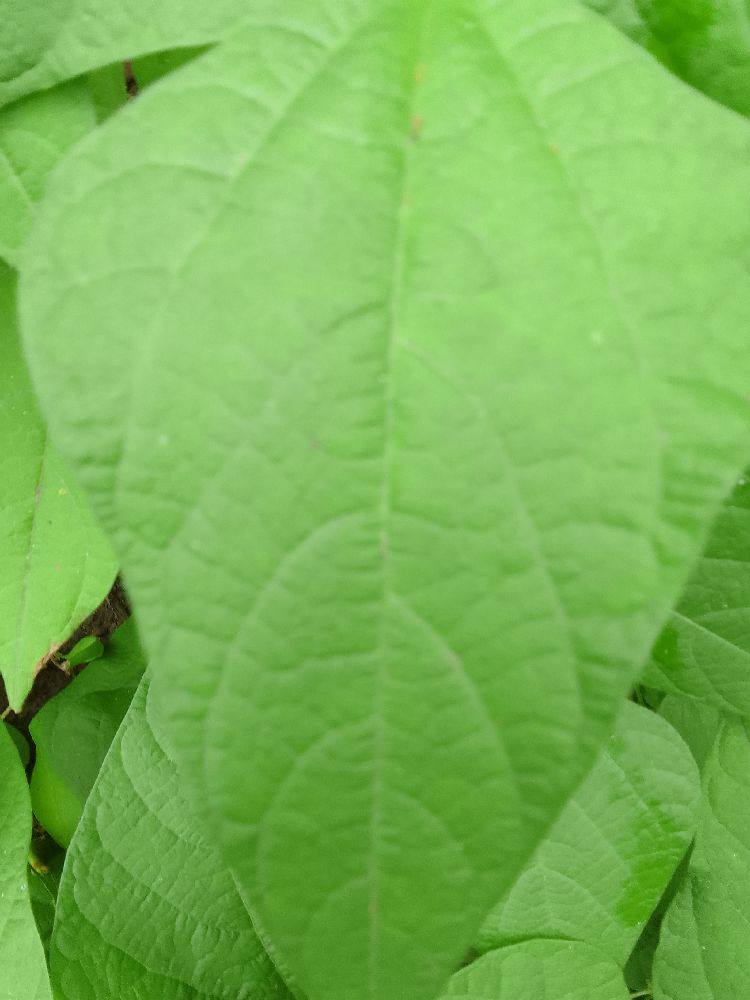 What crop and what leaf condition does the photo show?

common bean, healthy
